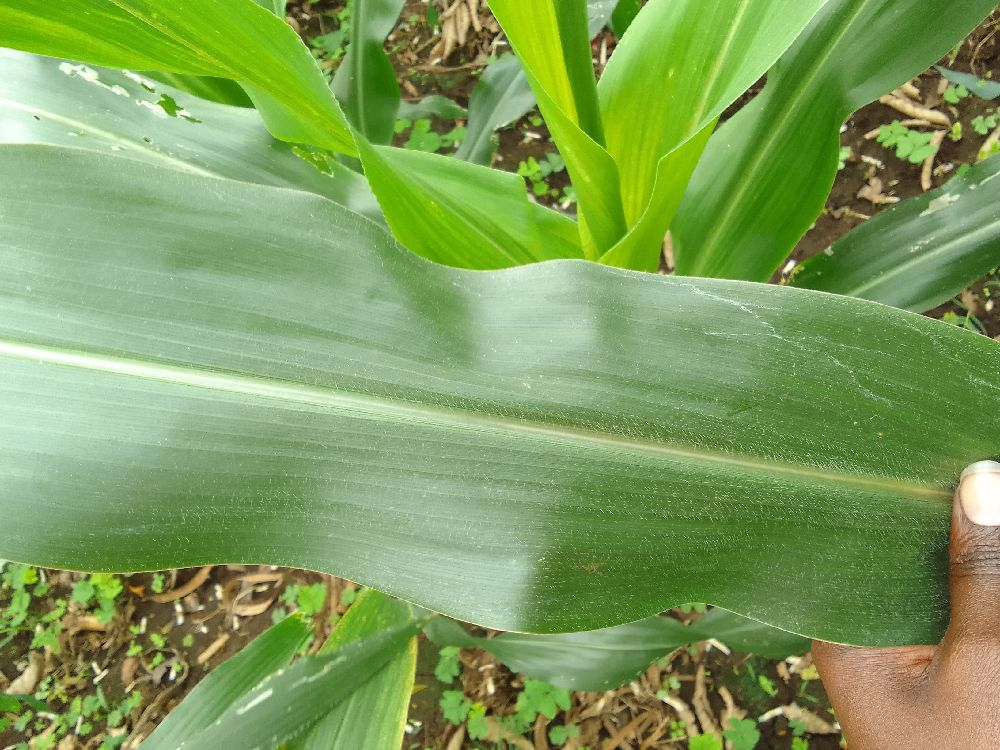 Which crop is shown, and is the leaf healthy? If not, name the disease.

maize, healthy
